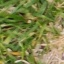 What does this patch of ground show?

grass
